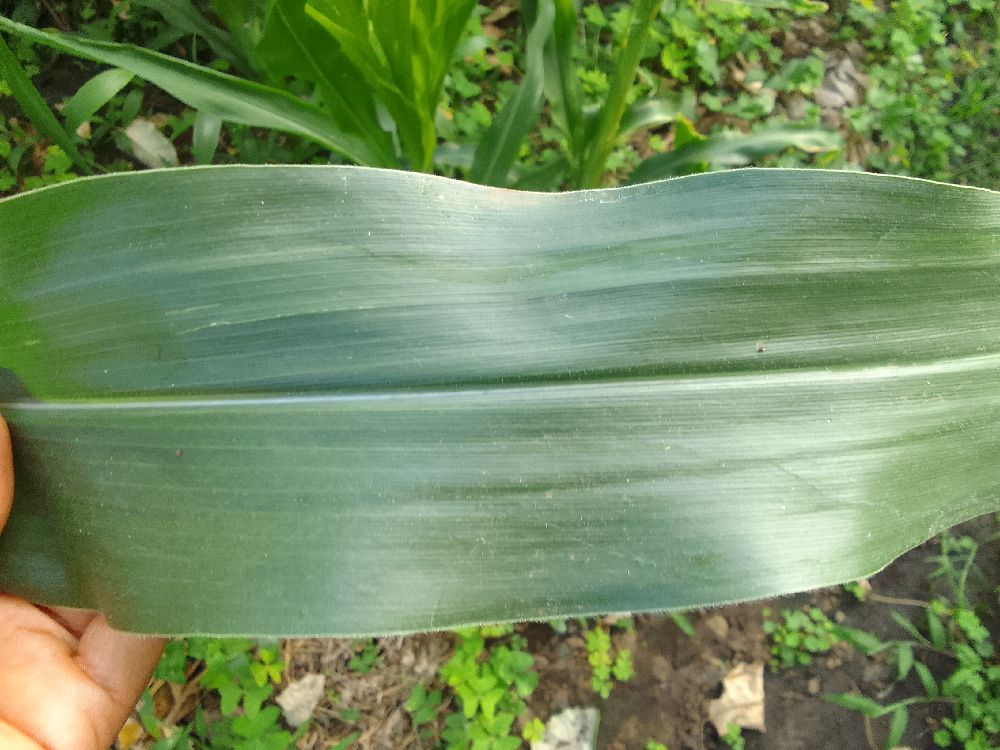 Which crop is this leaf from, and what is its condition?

maize, healthy
